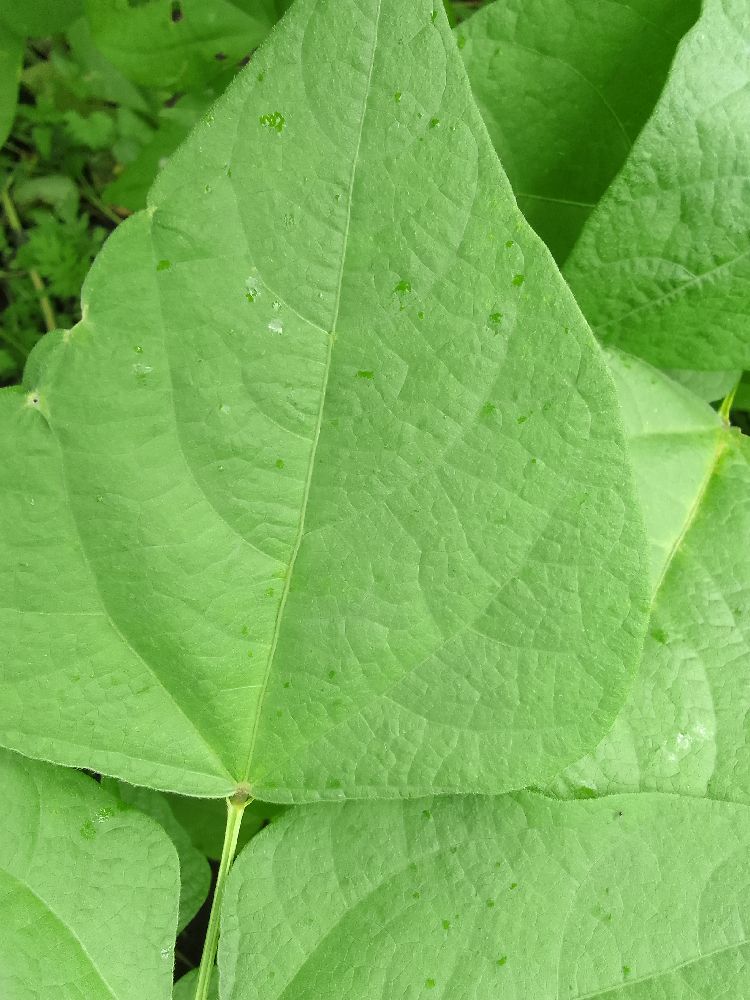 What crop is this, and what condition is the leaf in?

common bean, healthy
